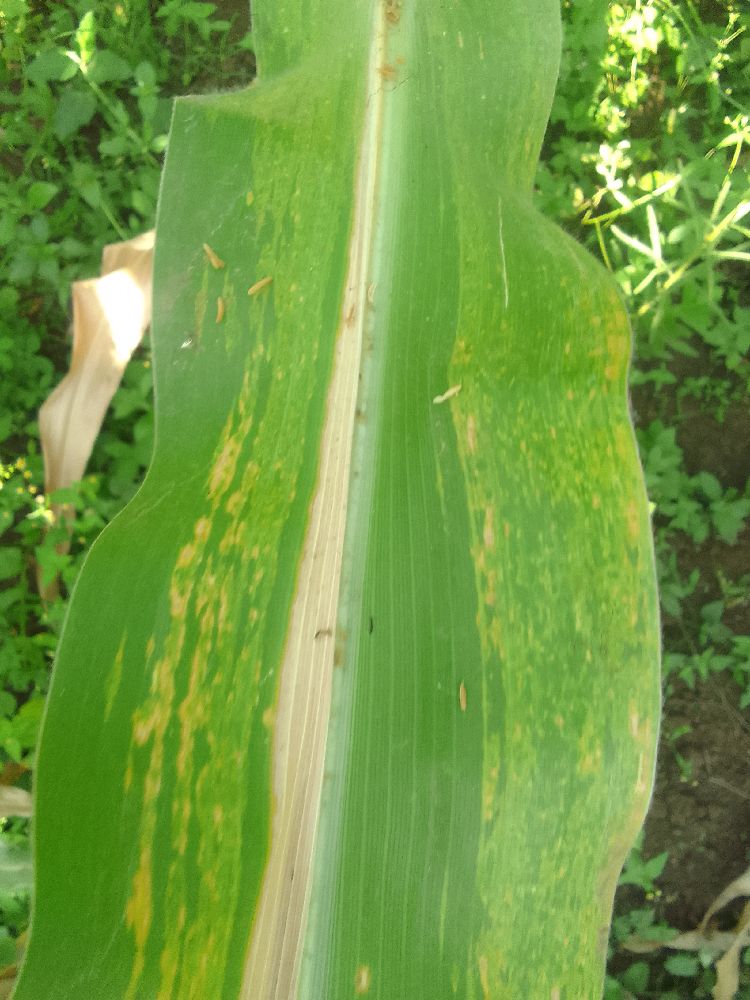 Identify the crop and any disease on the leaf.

maize, maize lethal necrosis
